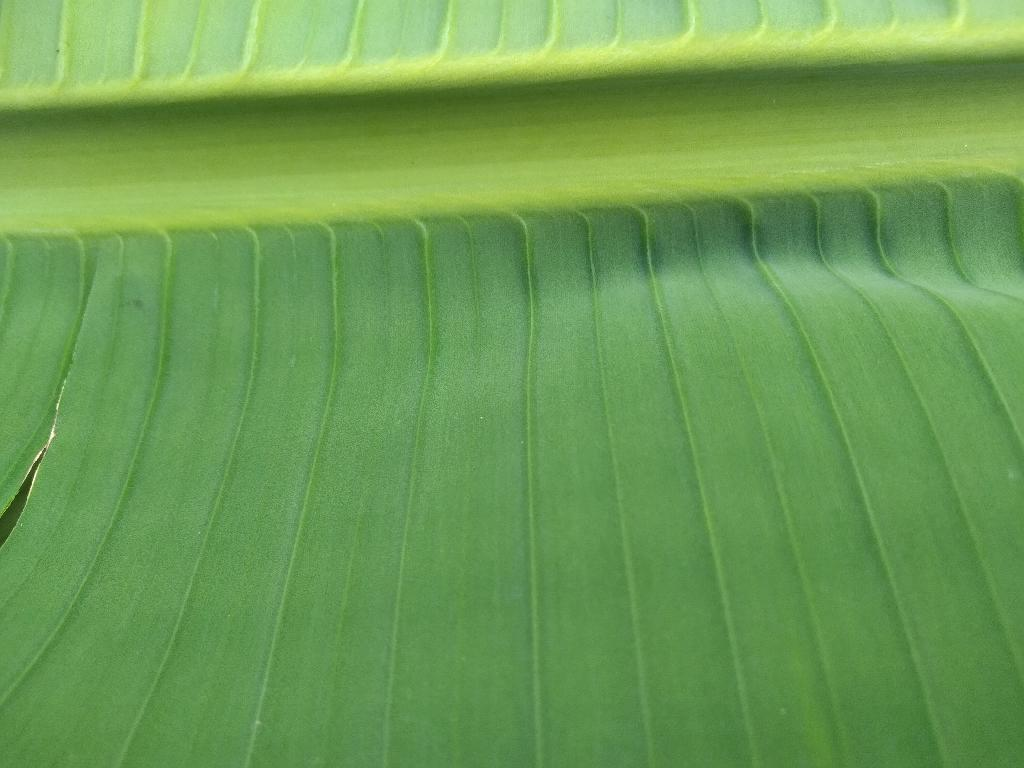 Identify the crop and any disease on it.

banana, healthy
